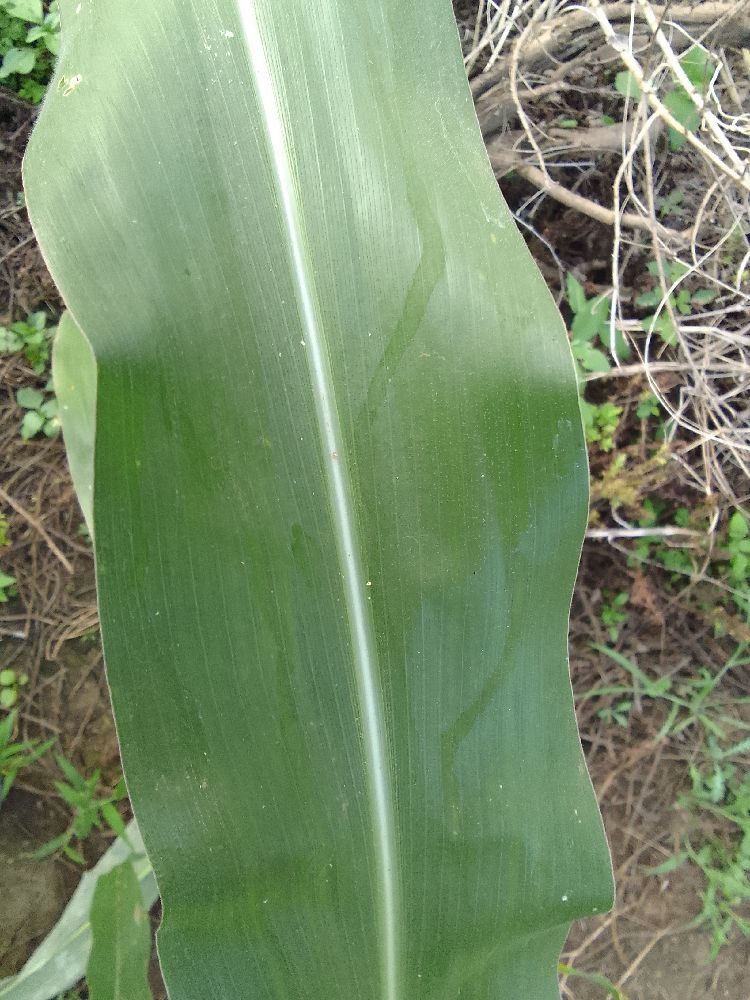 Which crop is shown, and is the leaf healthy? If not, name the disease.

maize, healthy
